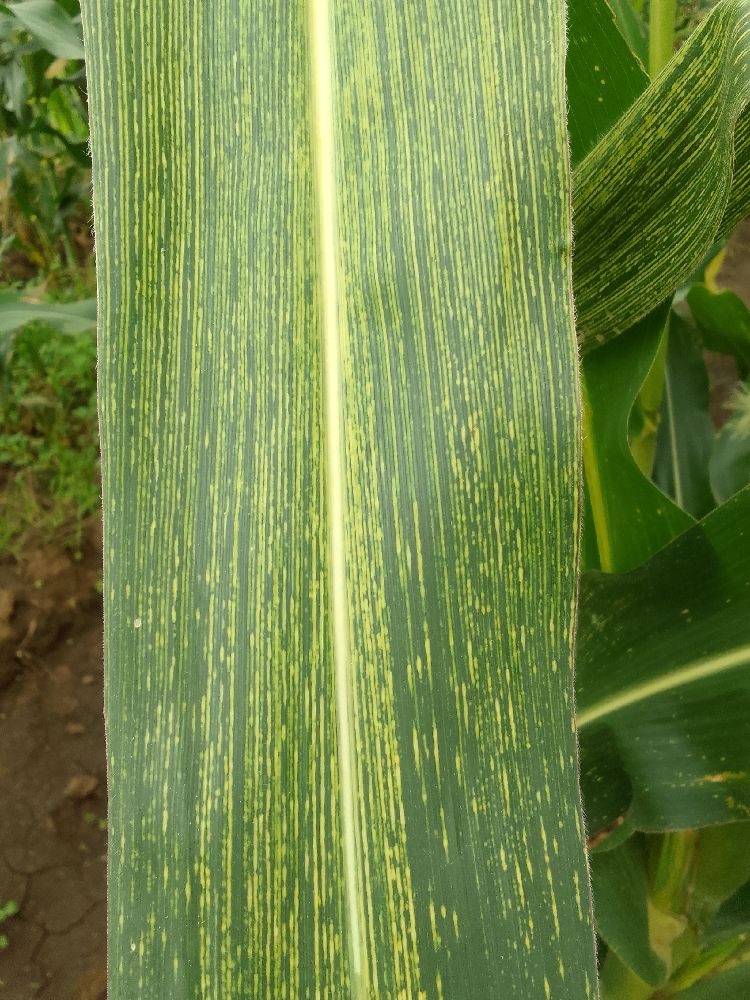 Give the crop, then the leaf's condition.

maize, maize streak virus
